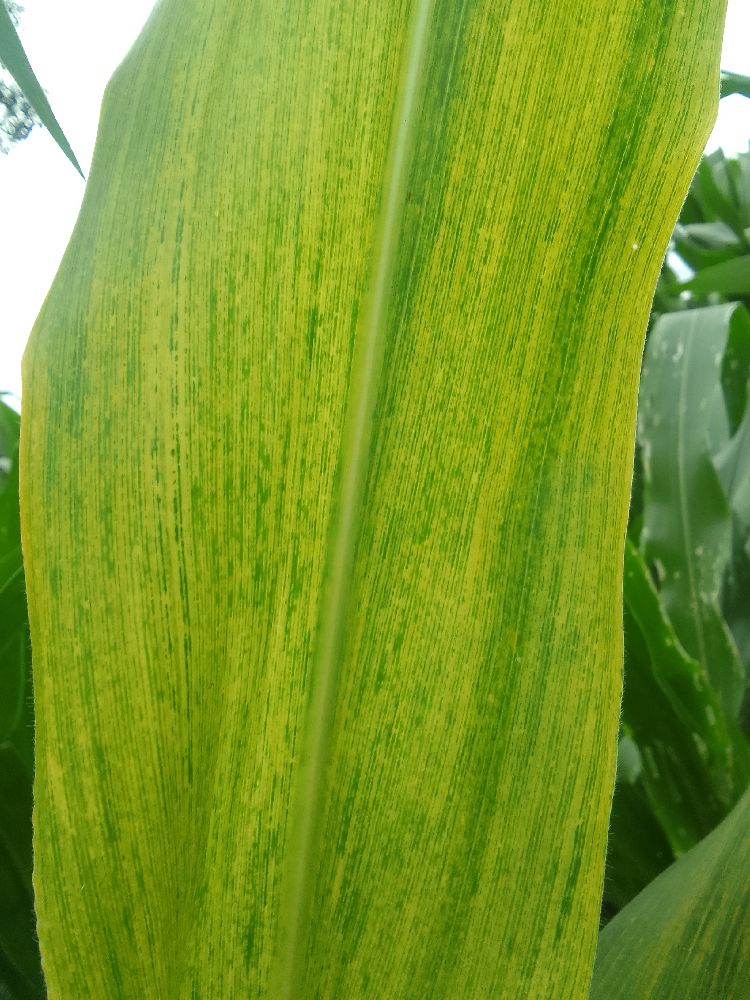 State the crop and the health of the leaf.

maize, maize lethal necrosis
